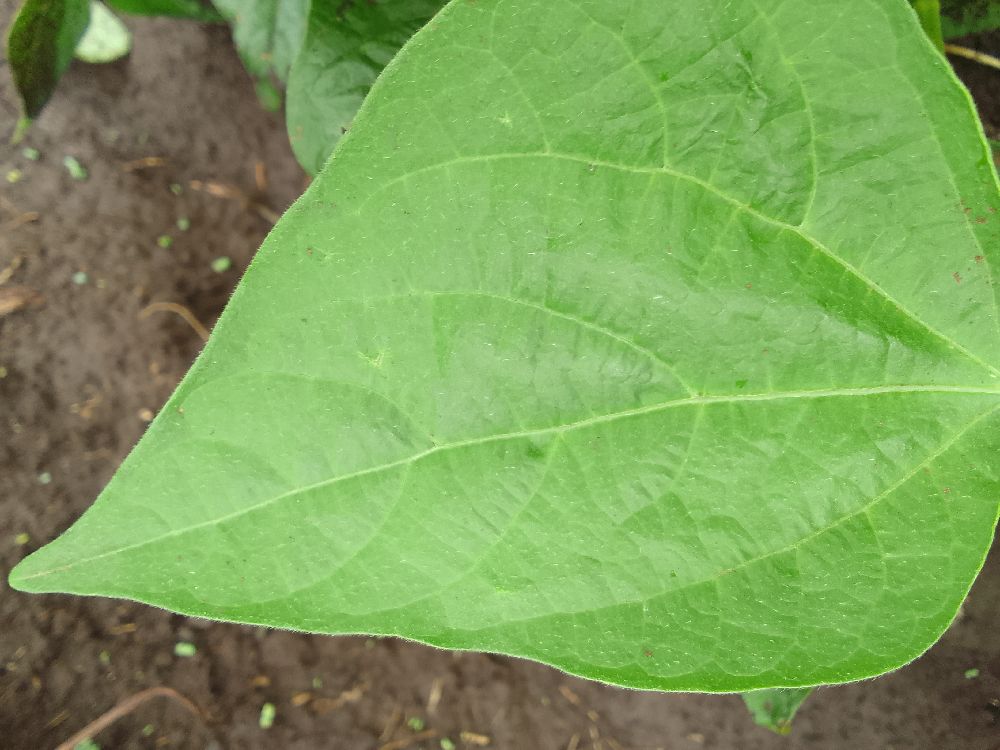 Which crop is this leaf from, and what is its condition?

common bean, healthy
